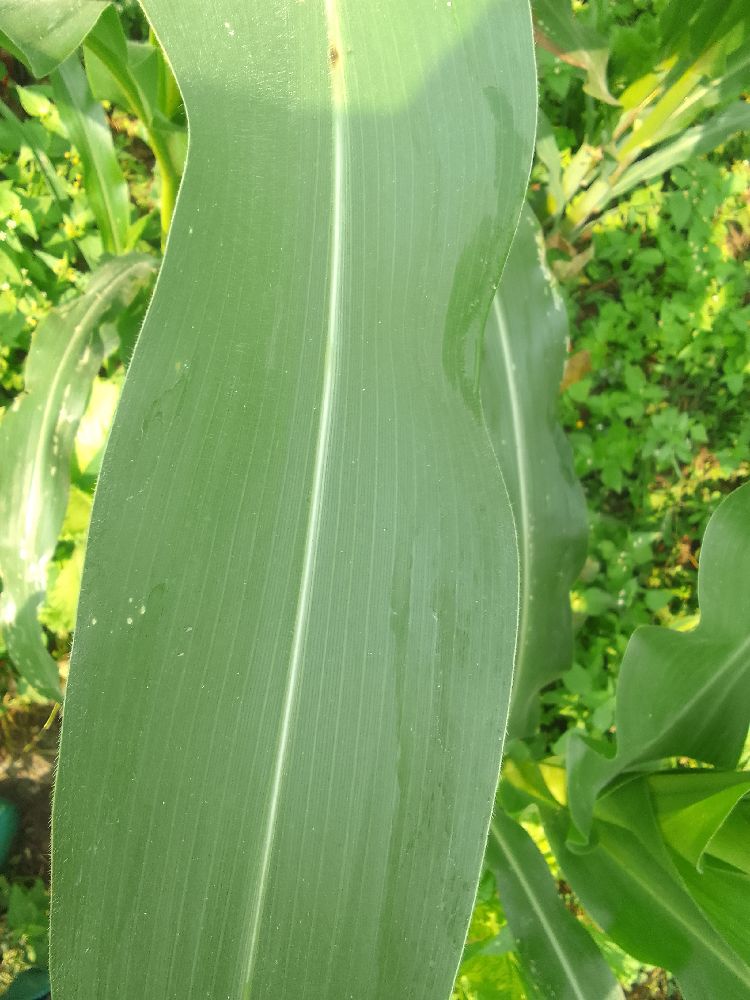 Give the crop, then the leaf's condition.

maize, healthy
